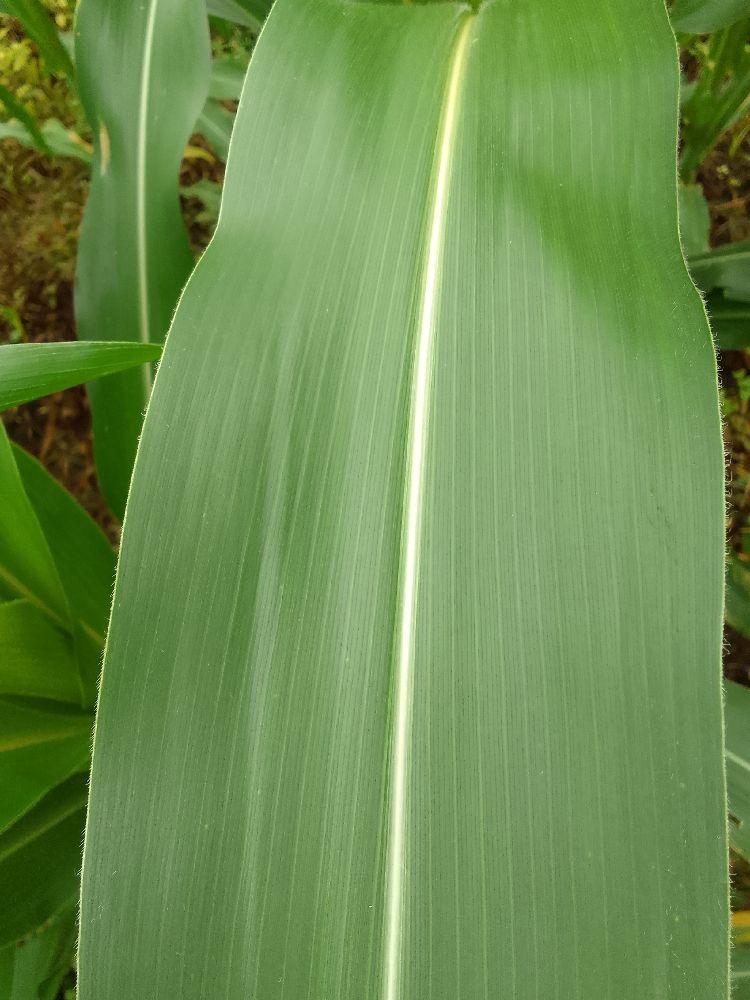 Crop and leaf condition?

maize, healthy
